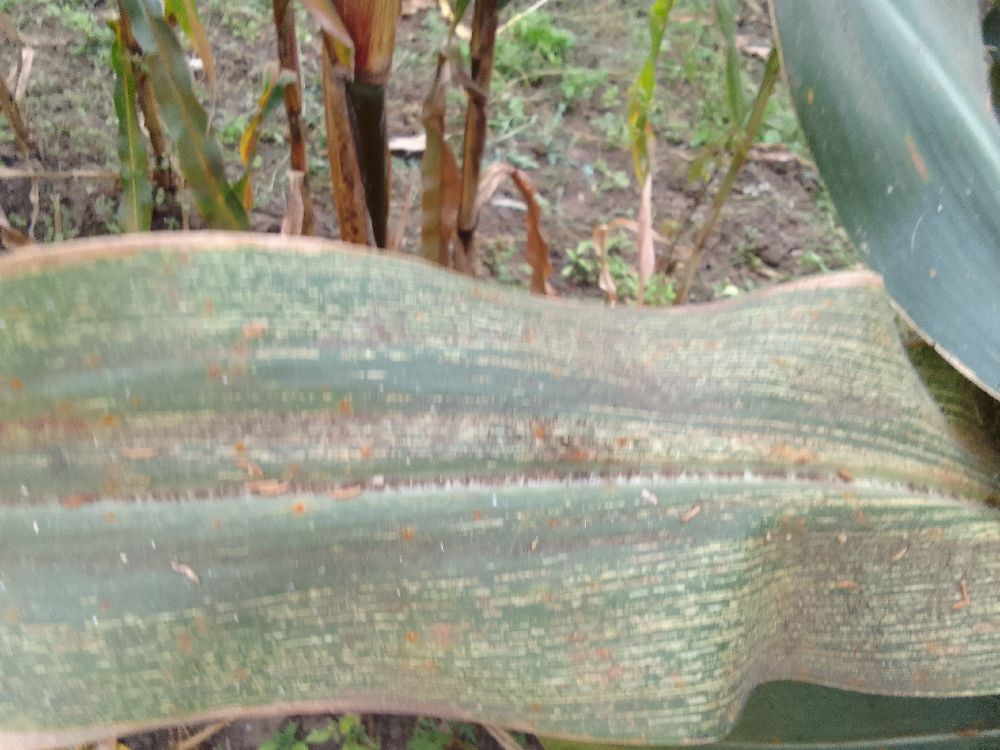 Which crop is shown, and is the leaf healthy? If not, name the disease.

maize, maize streak virus
